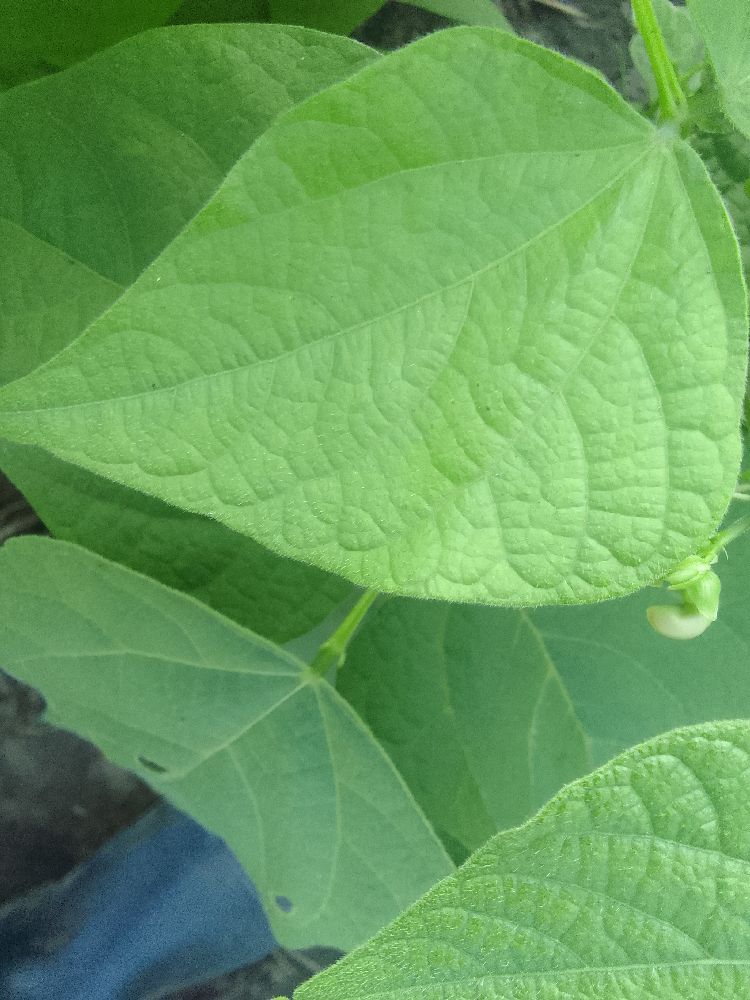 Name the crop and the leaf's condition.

common bean, healthy
